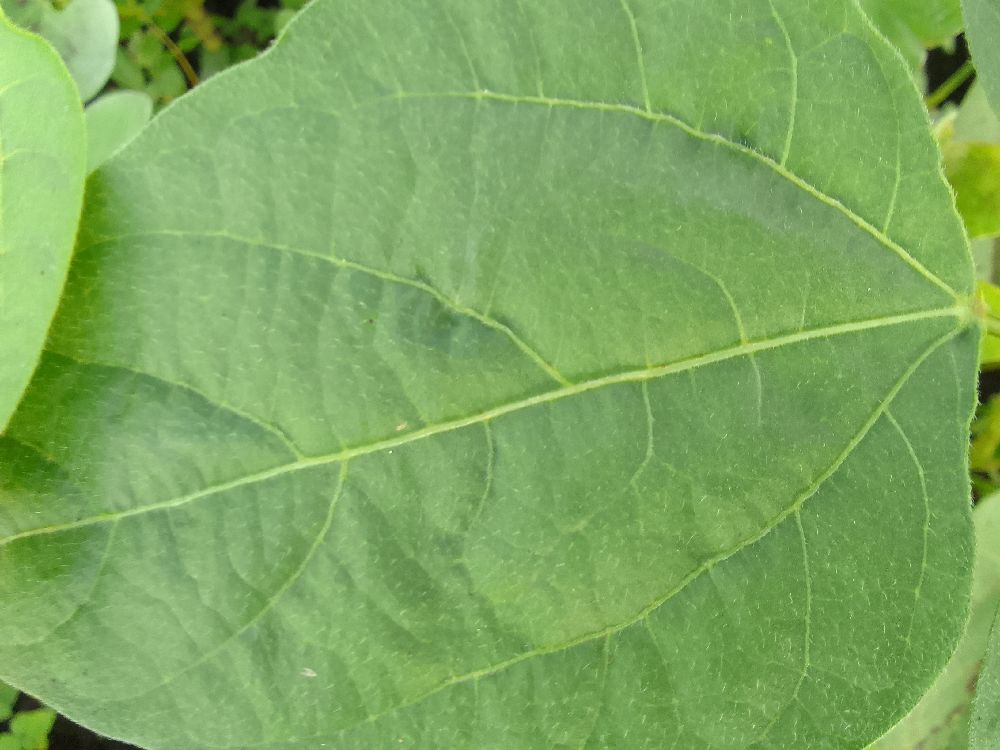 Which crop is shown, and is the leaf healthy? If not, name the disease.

common bean, healthy
